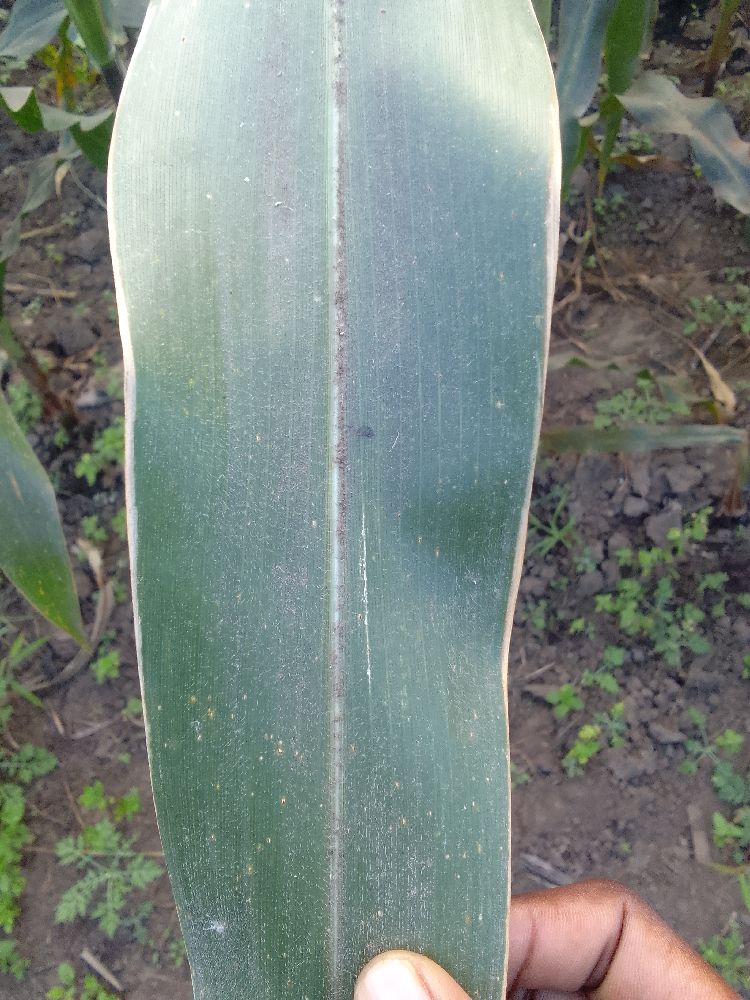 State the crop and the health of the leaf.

maize, healthy
